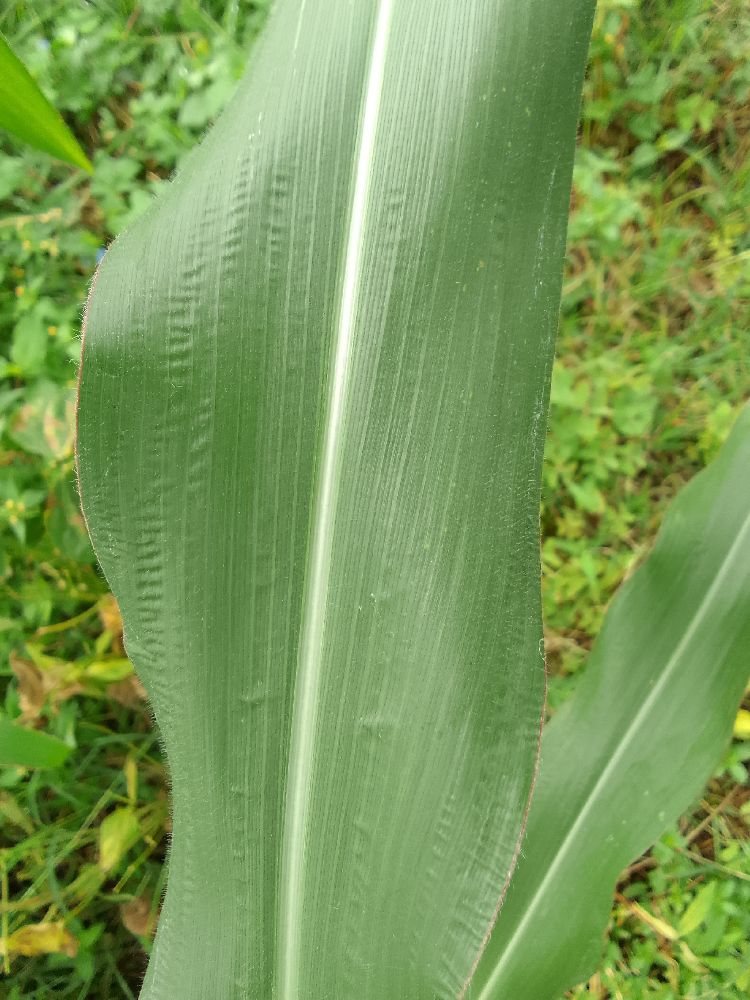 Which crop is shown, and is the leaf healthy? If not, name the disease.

maize, healthy
